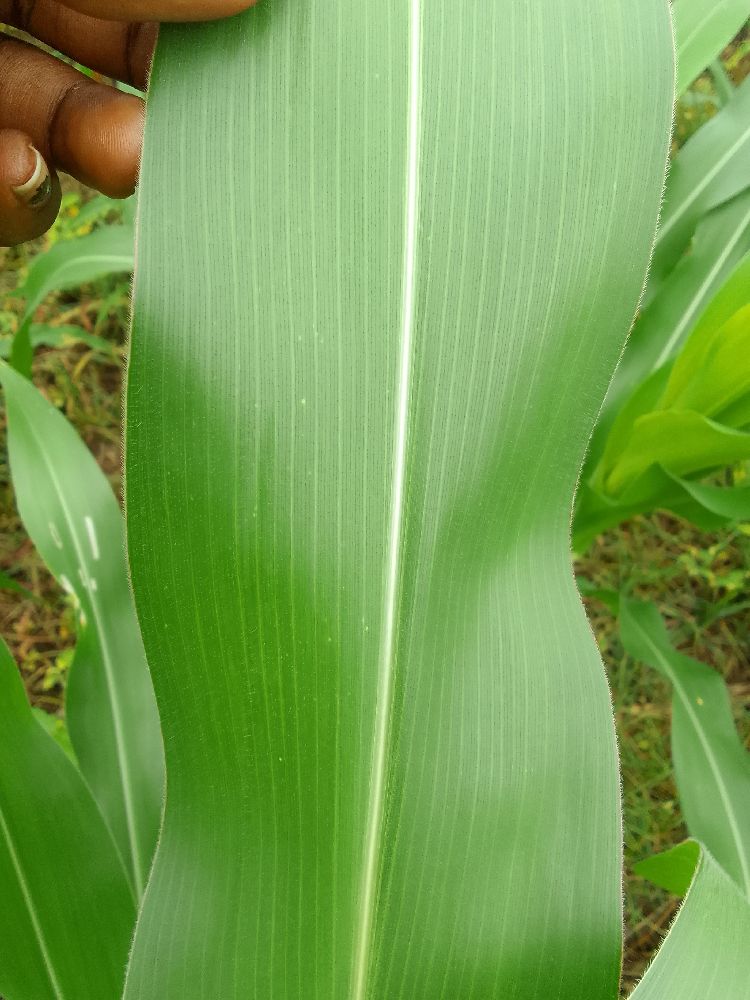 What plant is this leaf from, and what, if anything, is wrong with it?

maize, healthy
